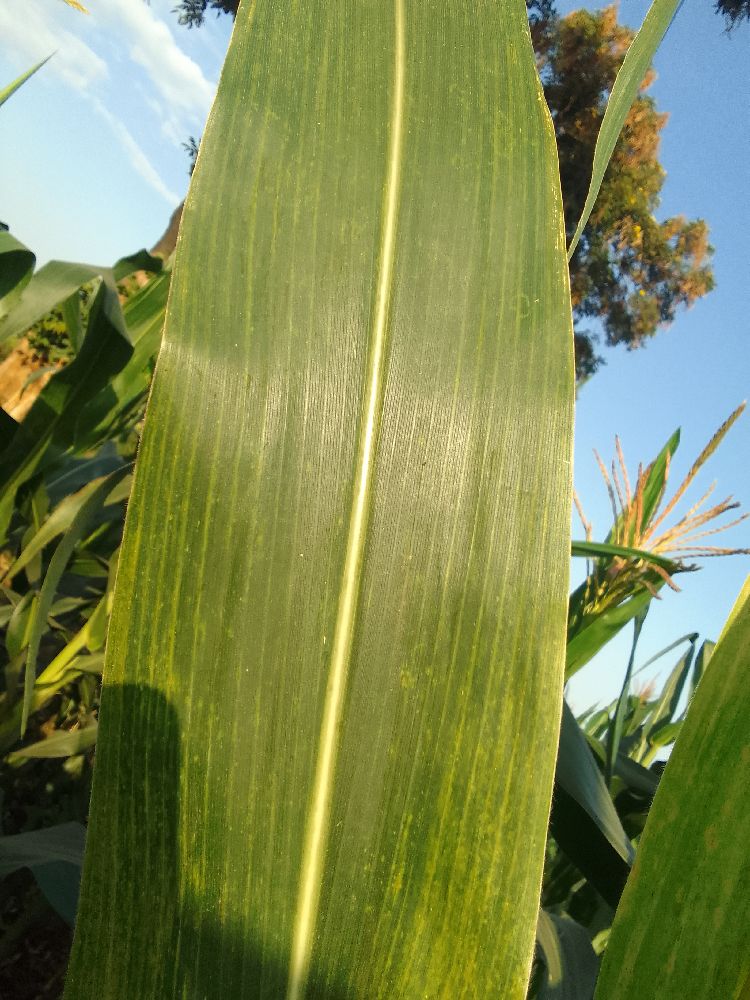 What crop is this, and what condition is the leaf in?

maize, maize lethal necrosis
